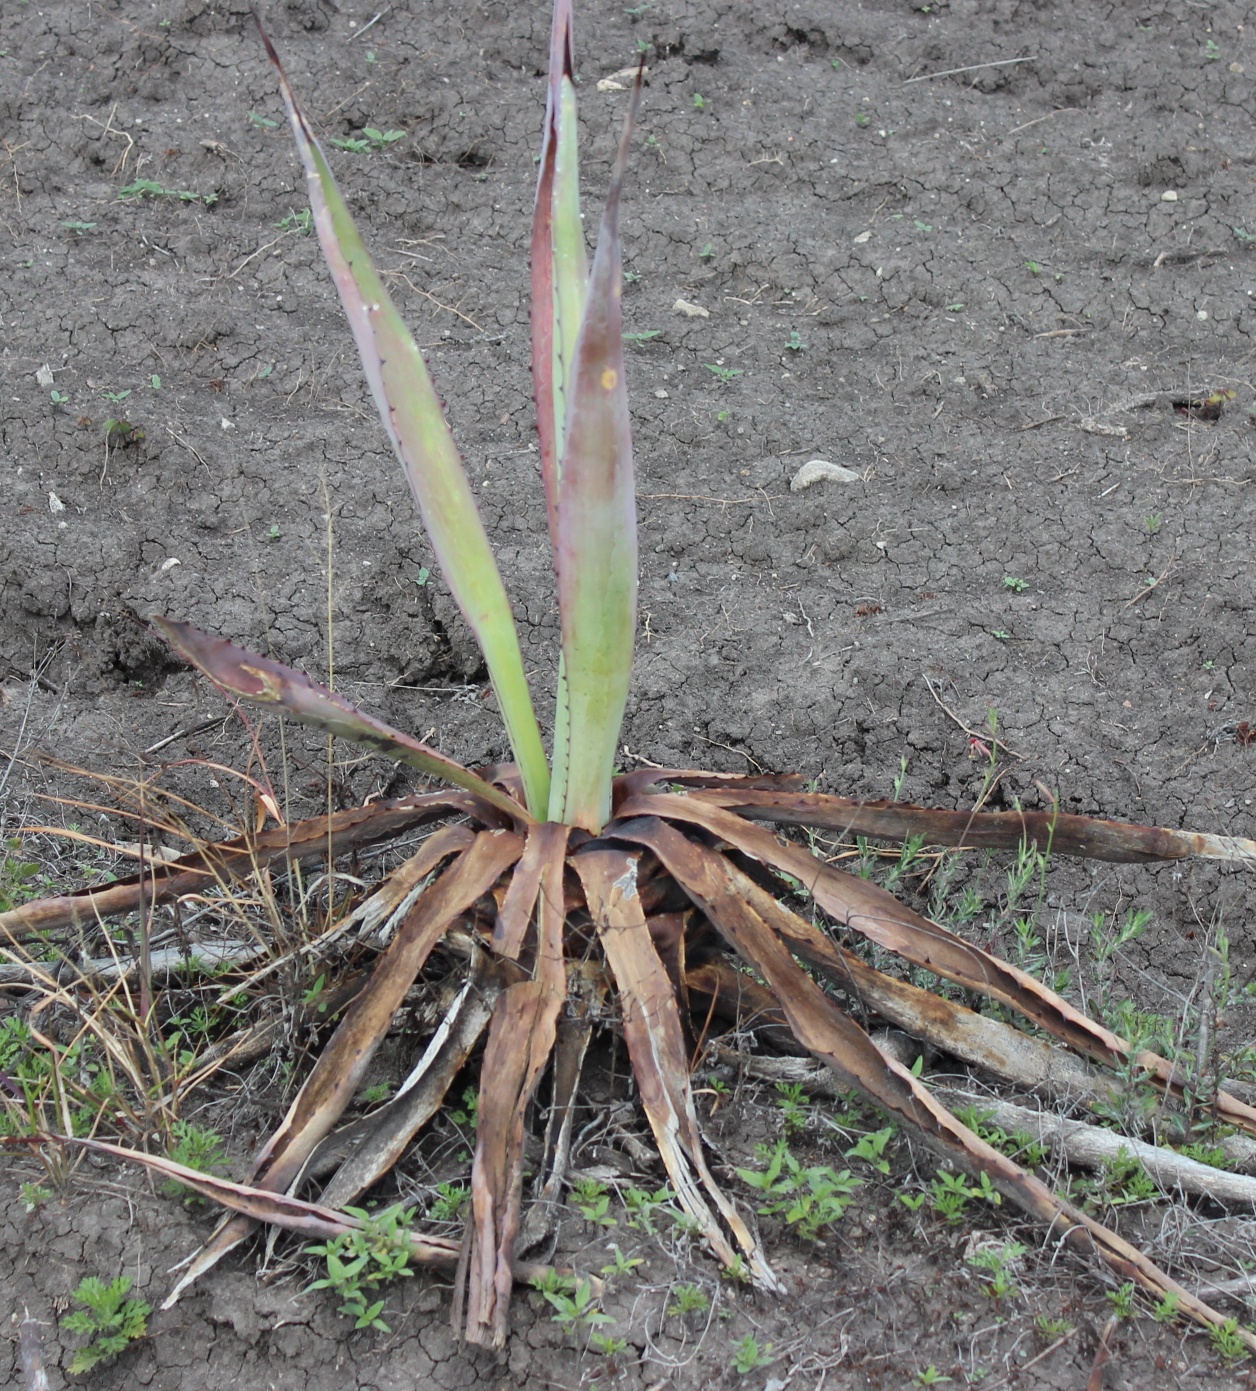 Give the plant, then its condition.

agave, sick
